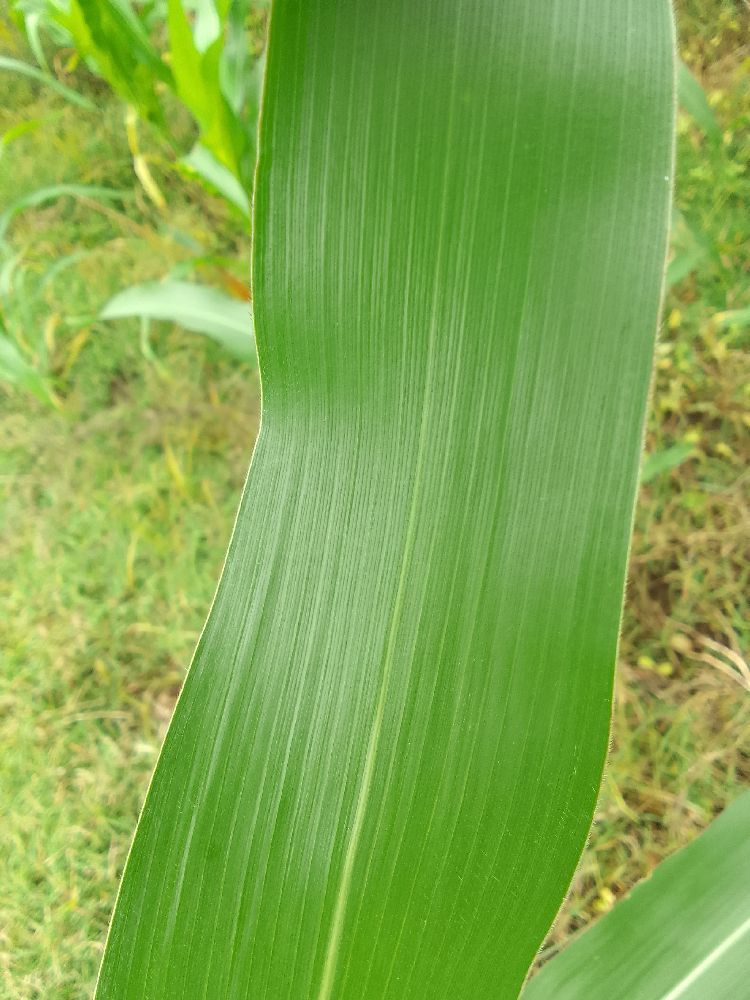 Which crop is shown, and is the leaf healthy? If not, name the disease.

maize, healthy
